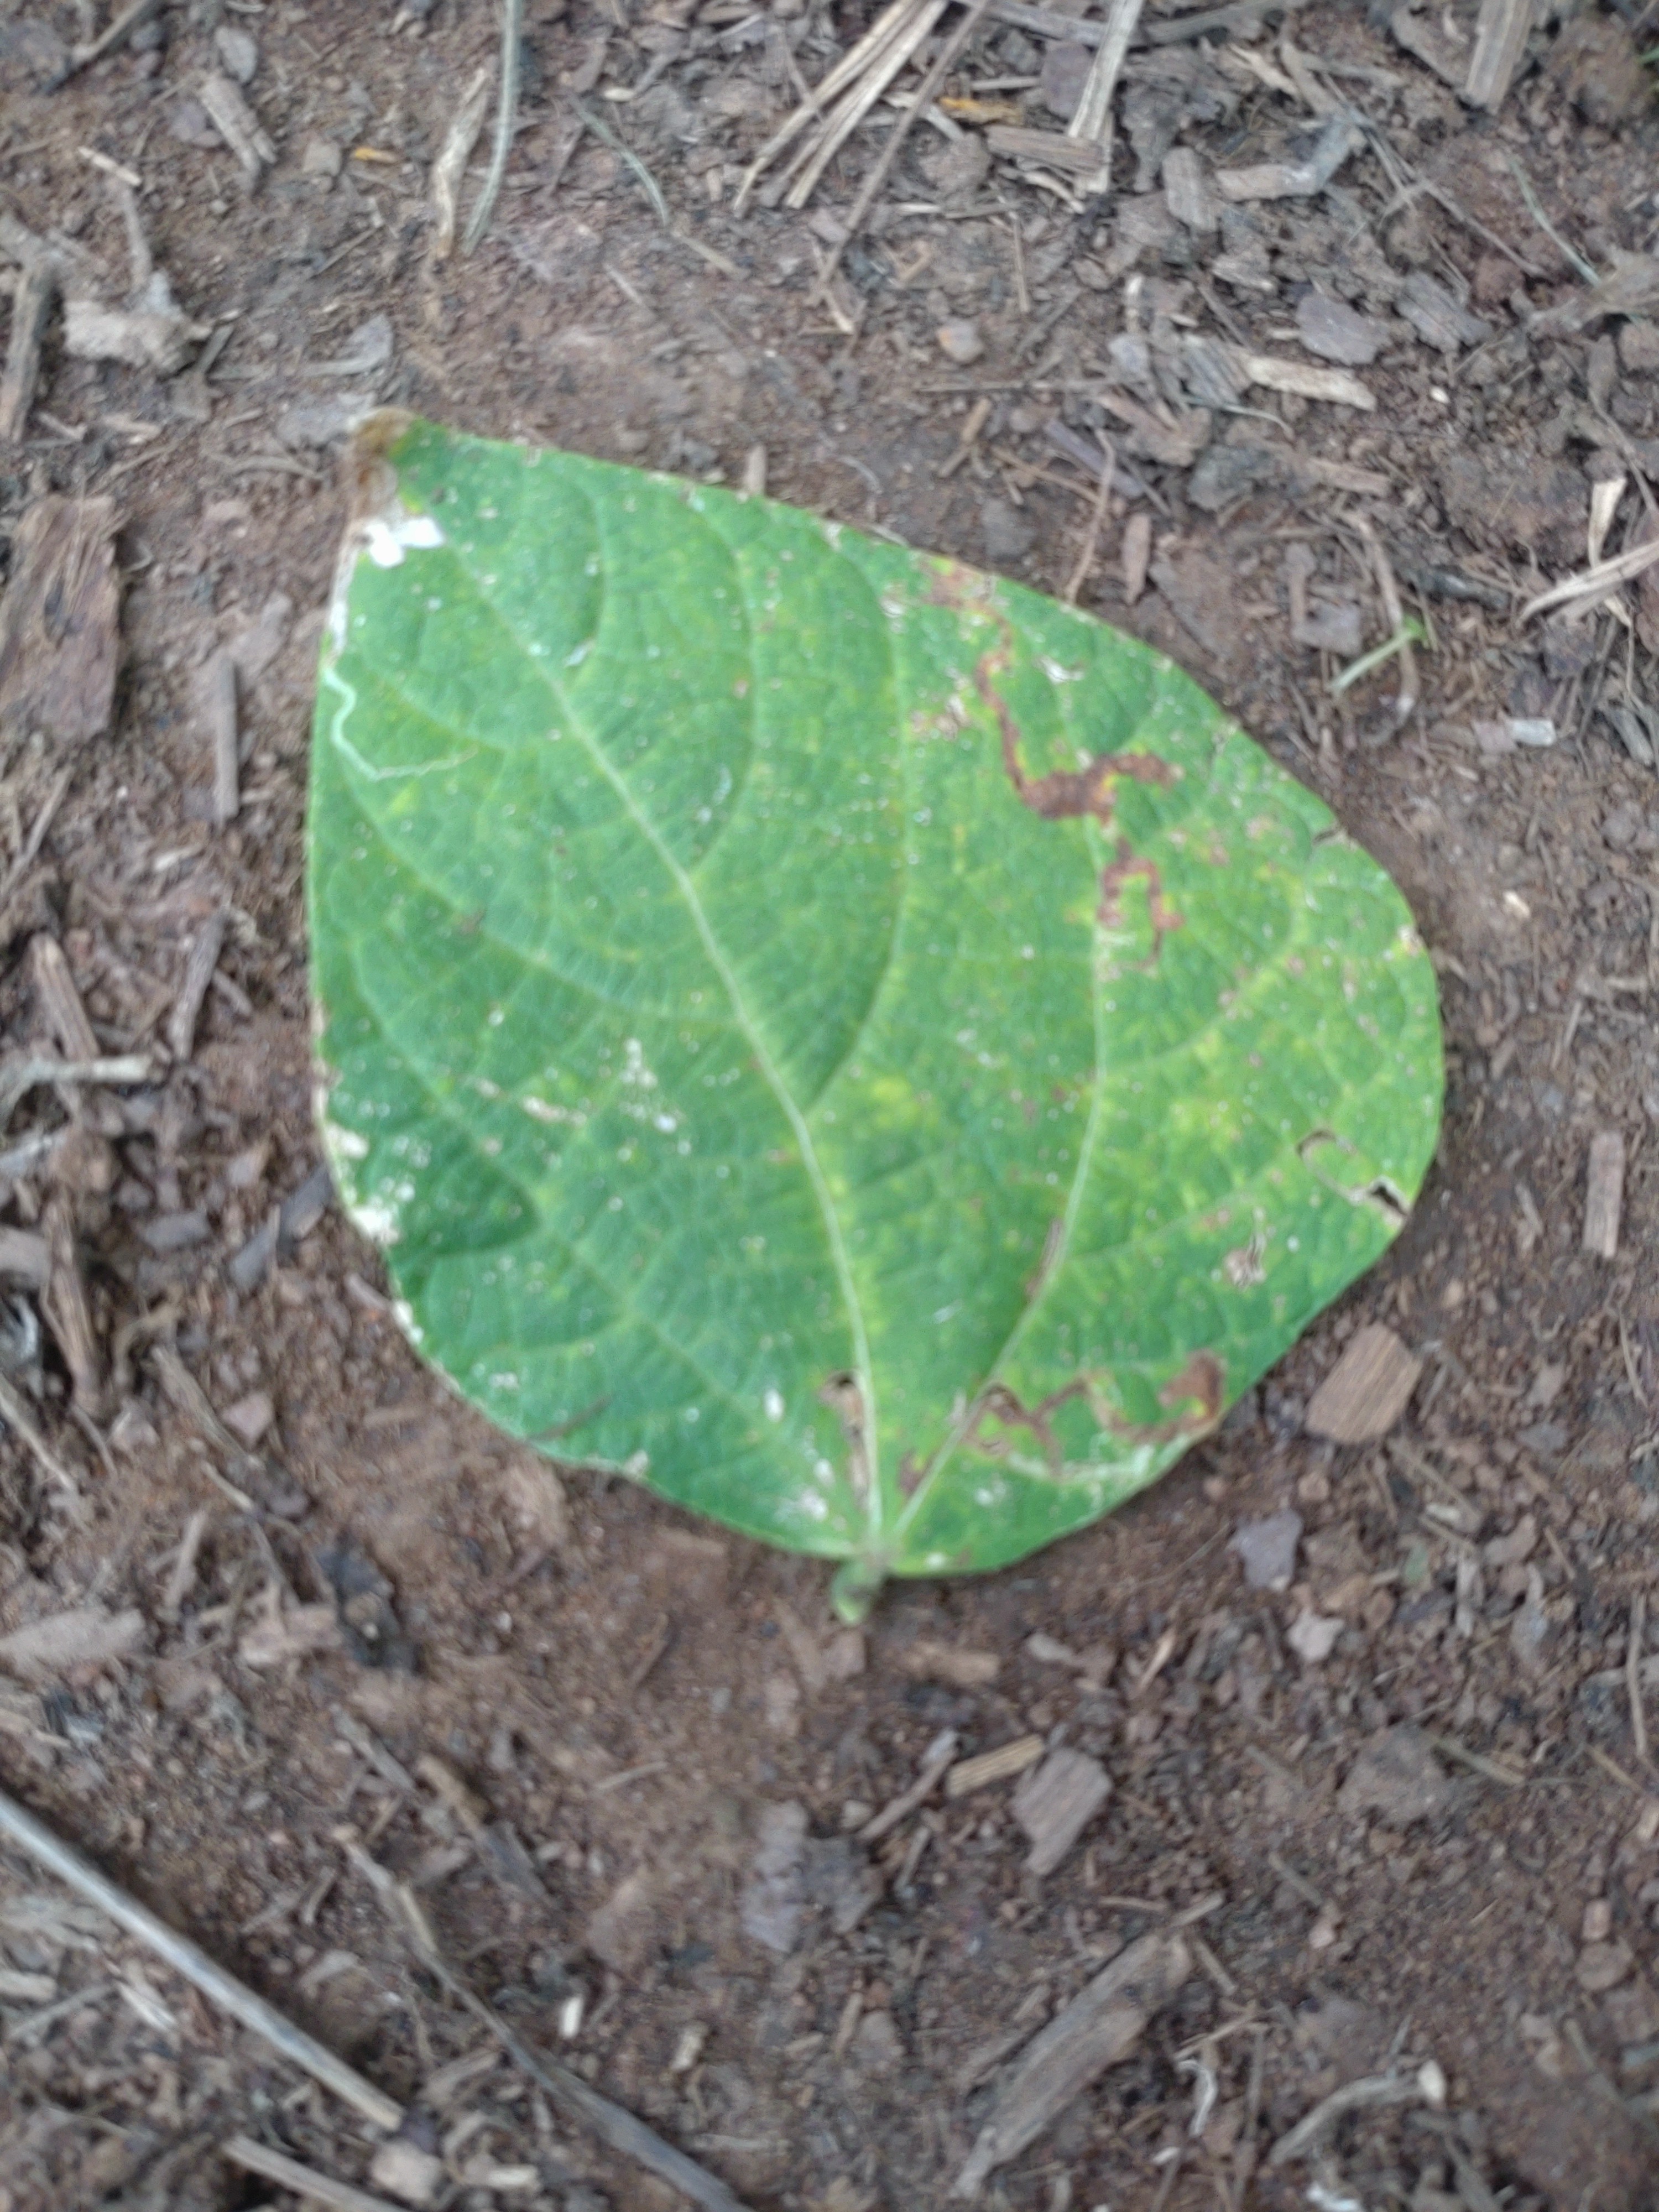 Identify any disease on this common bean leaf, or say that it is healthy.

anthracnose
